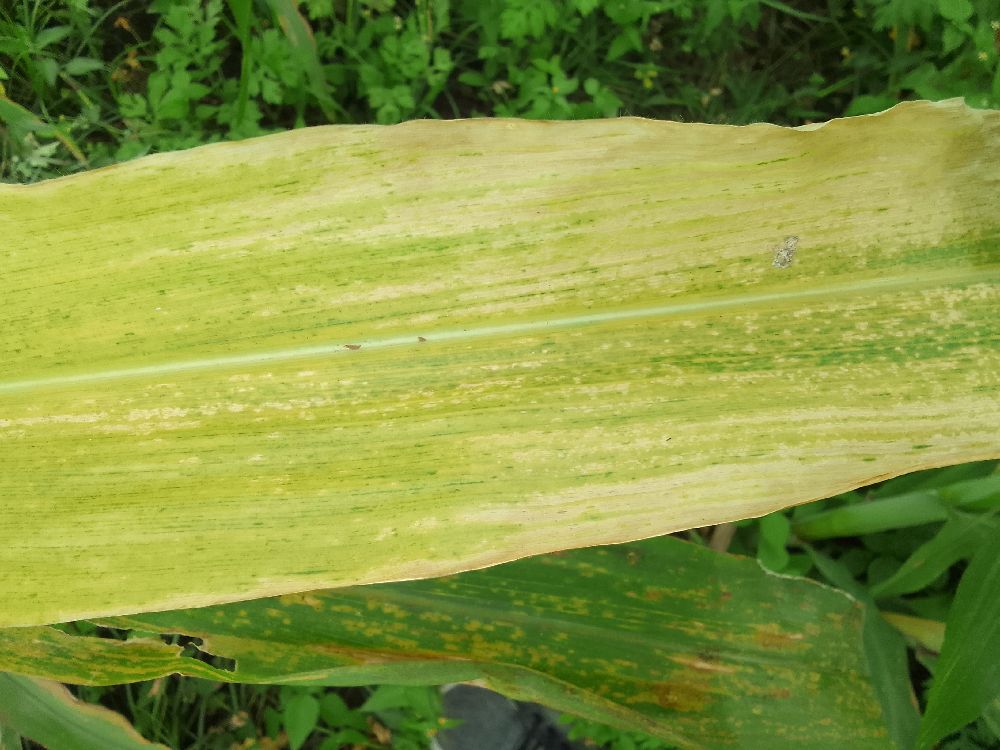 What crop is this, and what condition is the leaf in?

maize, maize lethal necrosis
